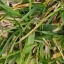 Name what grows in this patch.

grass
